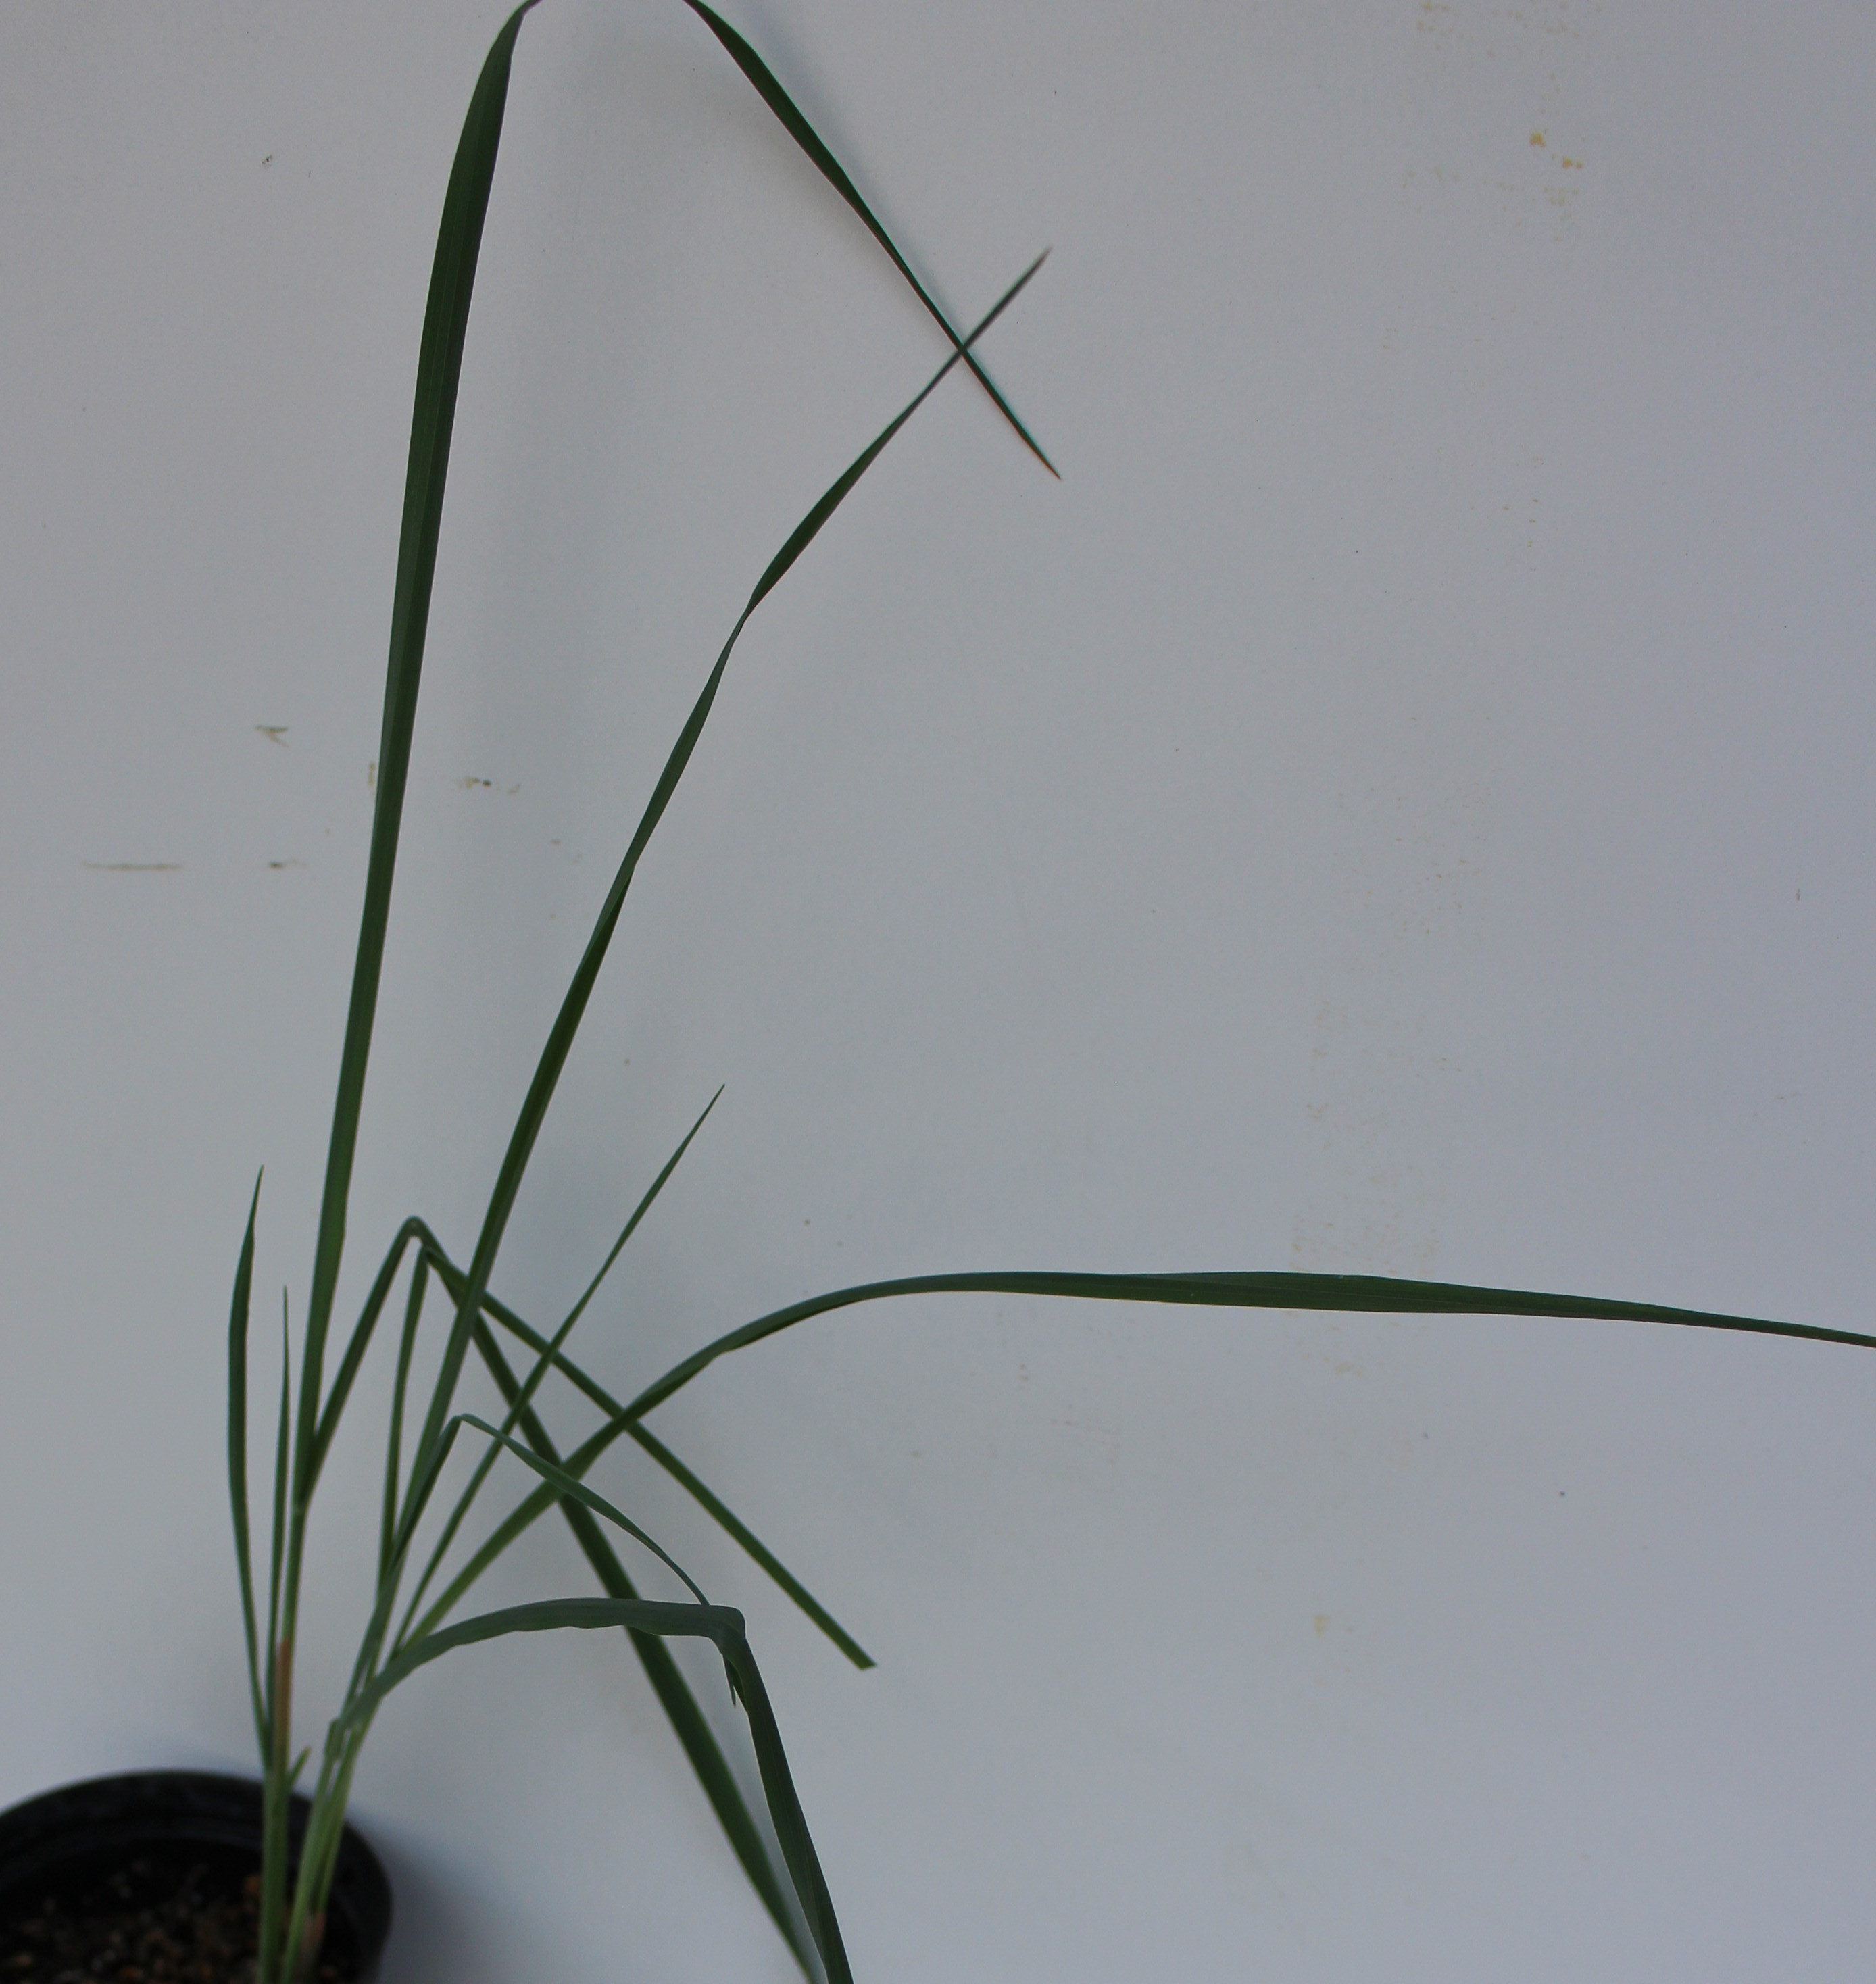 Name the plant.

Avena sterilis
